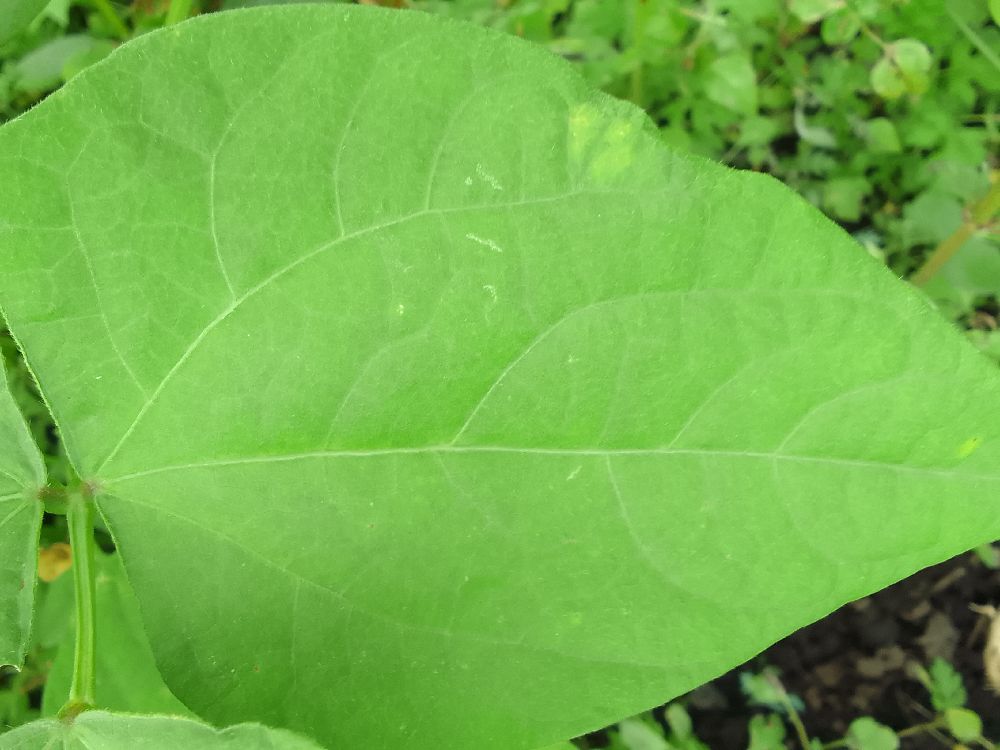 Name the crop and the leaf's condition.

common bean, healthy
